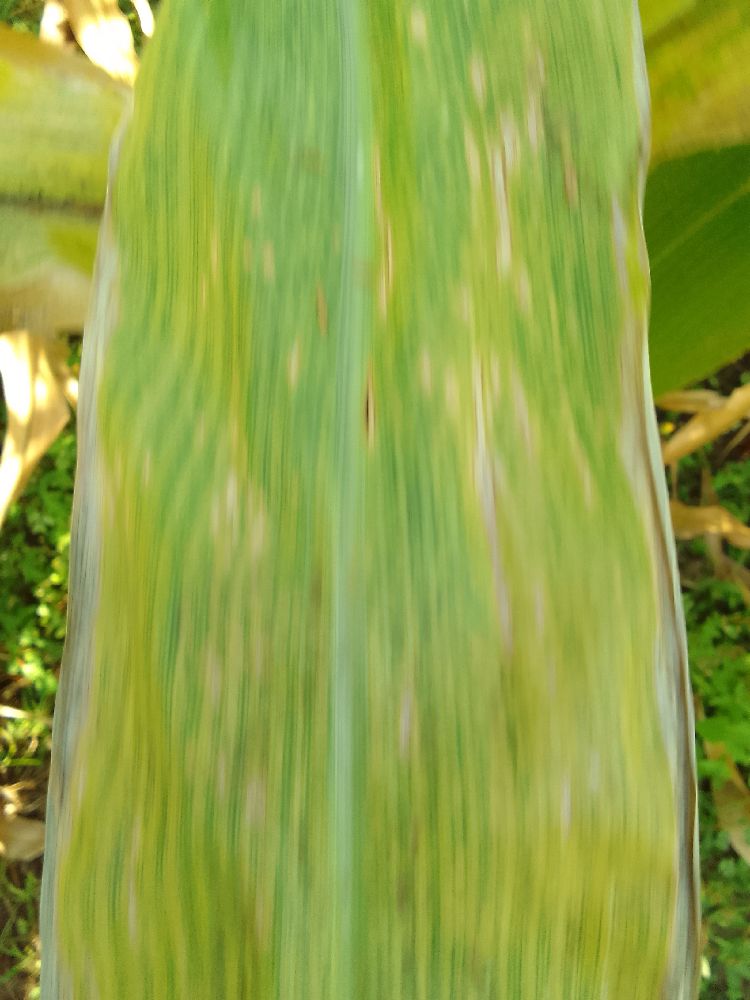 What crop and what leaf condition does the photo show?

maize, maize lethal necrosis
